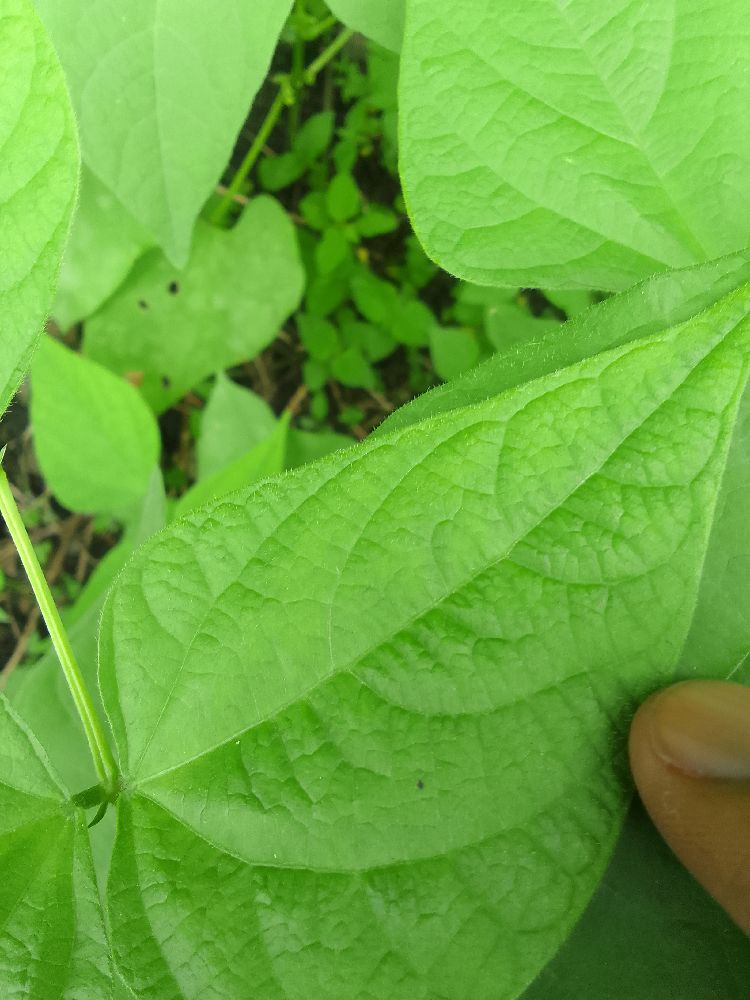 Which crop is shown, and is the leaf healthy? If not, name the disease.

common bean, healthy
